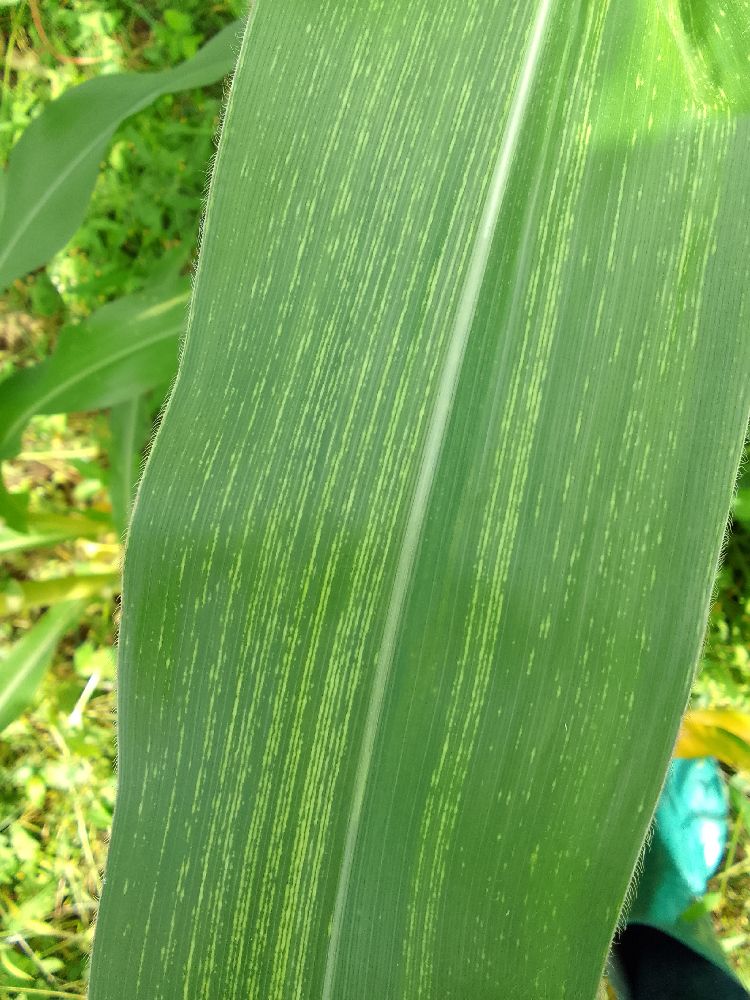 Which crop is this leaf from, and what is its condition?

maize, maize streak virus
